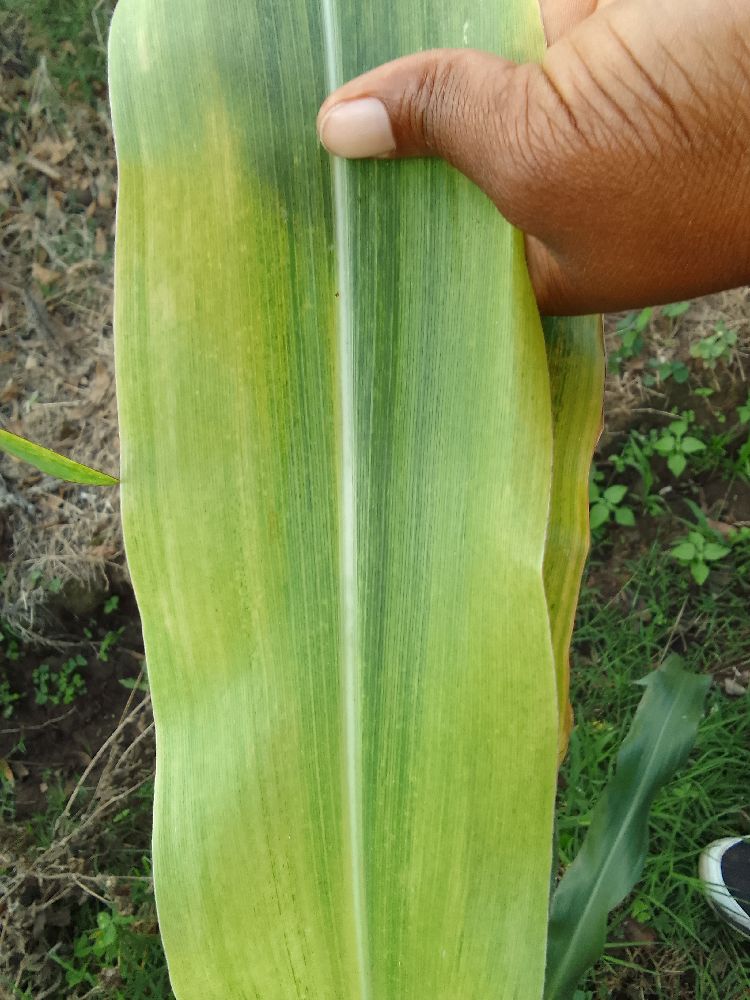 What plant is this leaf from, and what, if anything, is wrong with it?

maize, maize lethal necrosis
